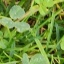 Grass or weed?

unstructured weed
